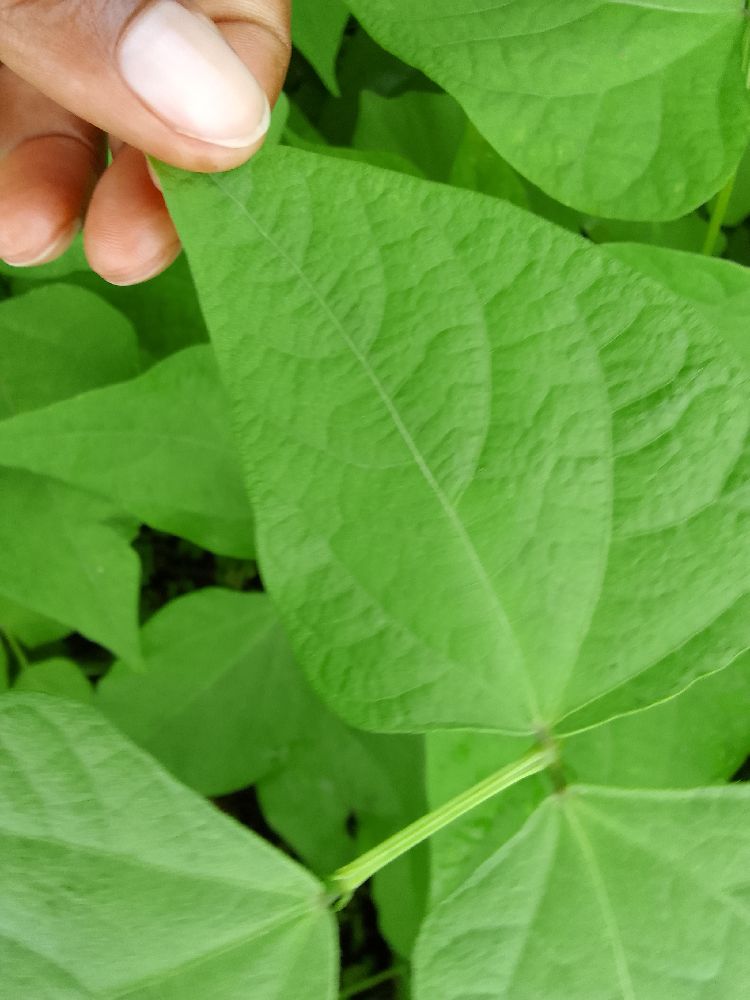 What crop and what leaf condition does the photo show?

common bean, healthy
